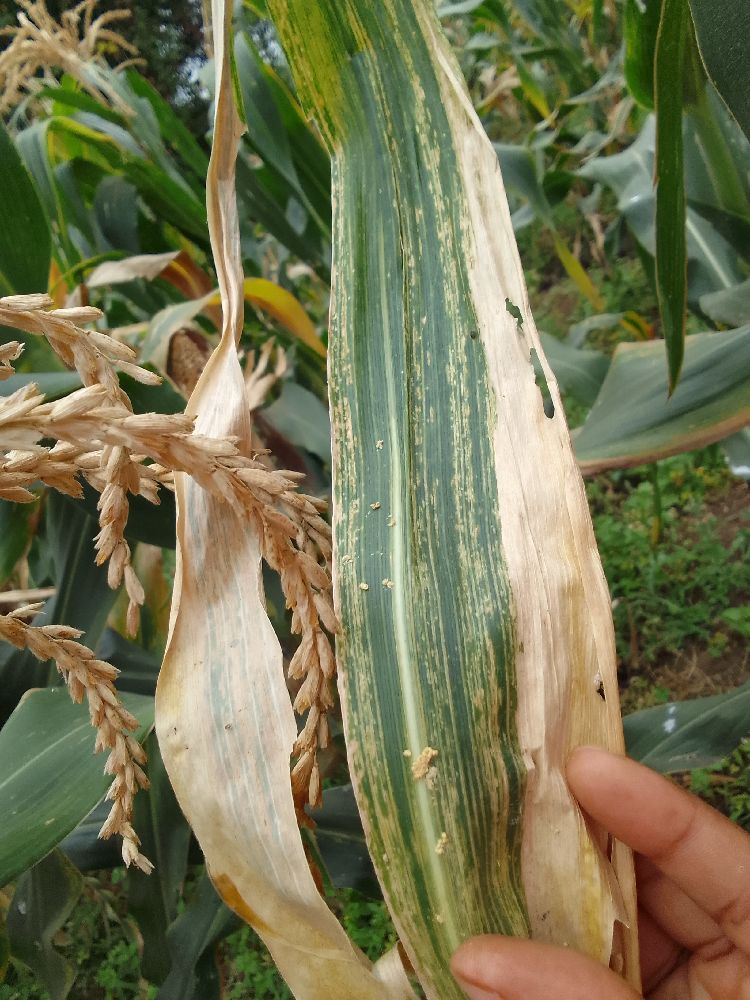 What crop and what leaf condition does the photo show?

maize, maize lethal necrosis
